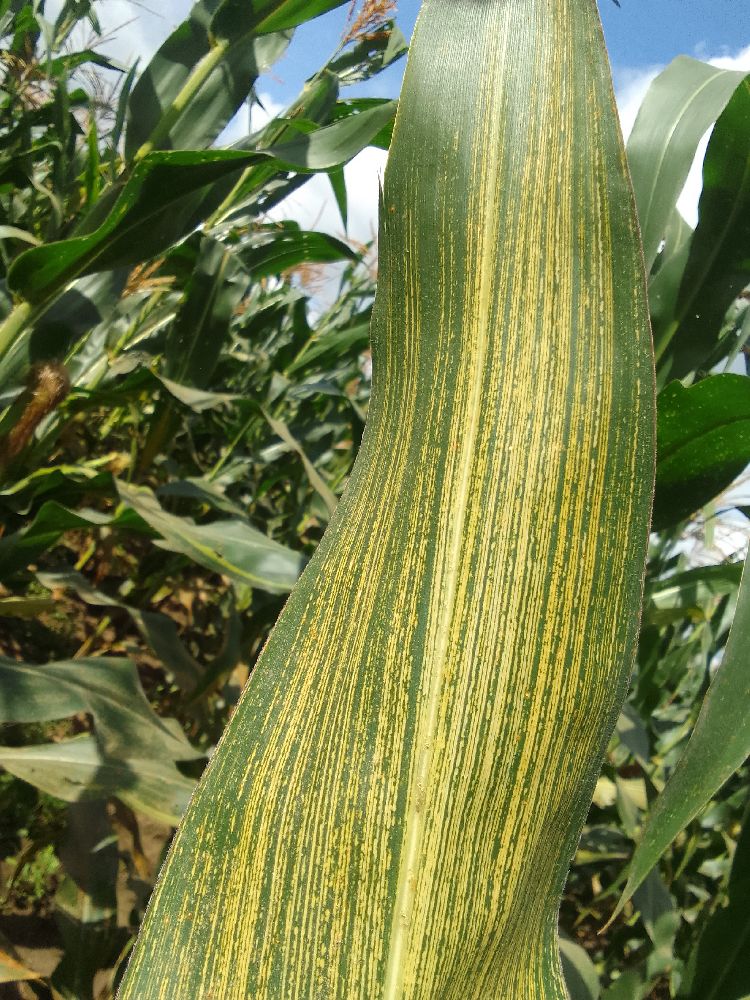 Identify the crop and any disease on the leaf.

maize, maize streak virus
